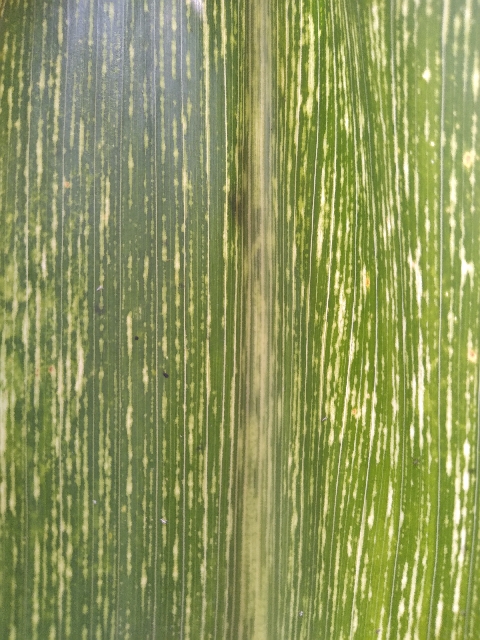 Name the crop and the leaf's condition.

maize, maize streak virus
